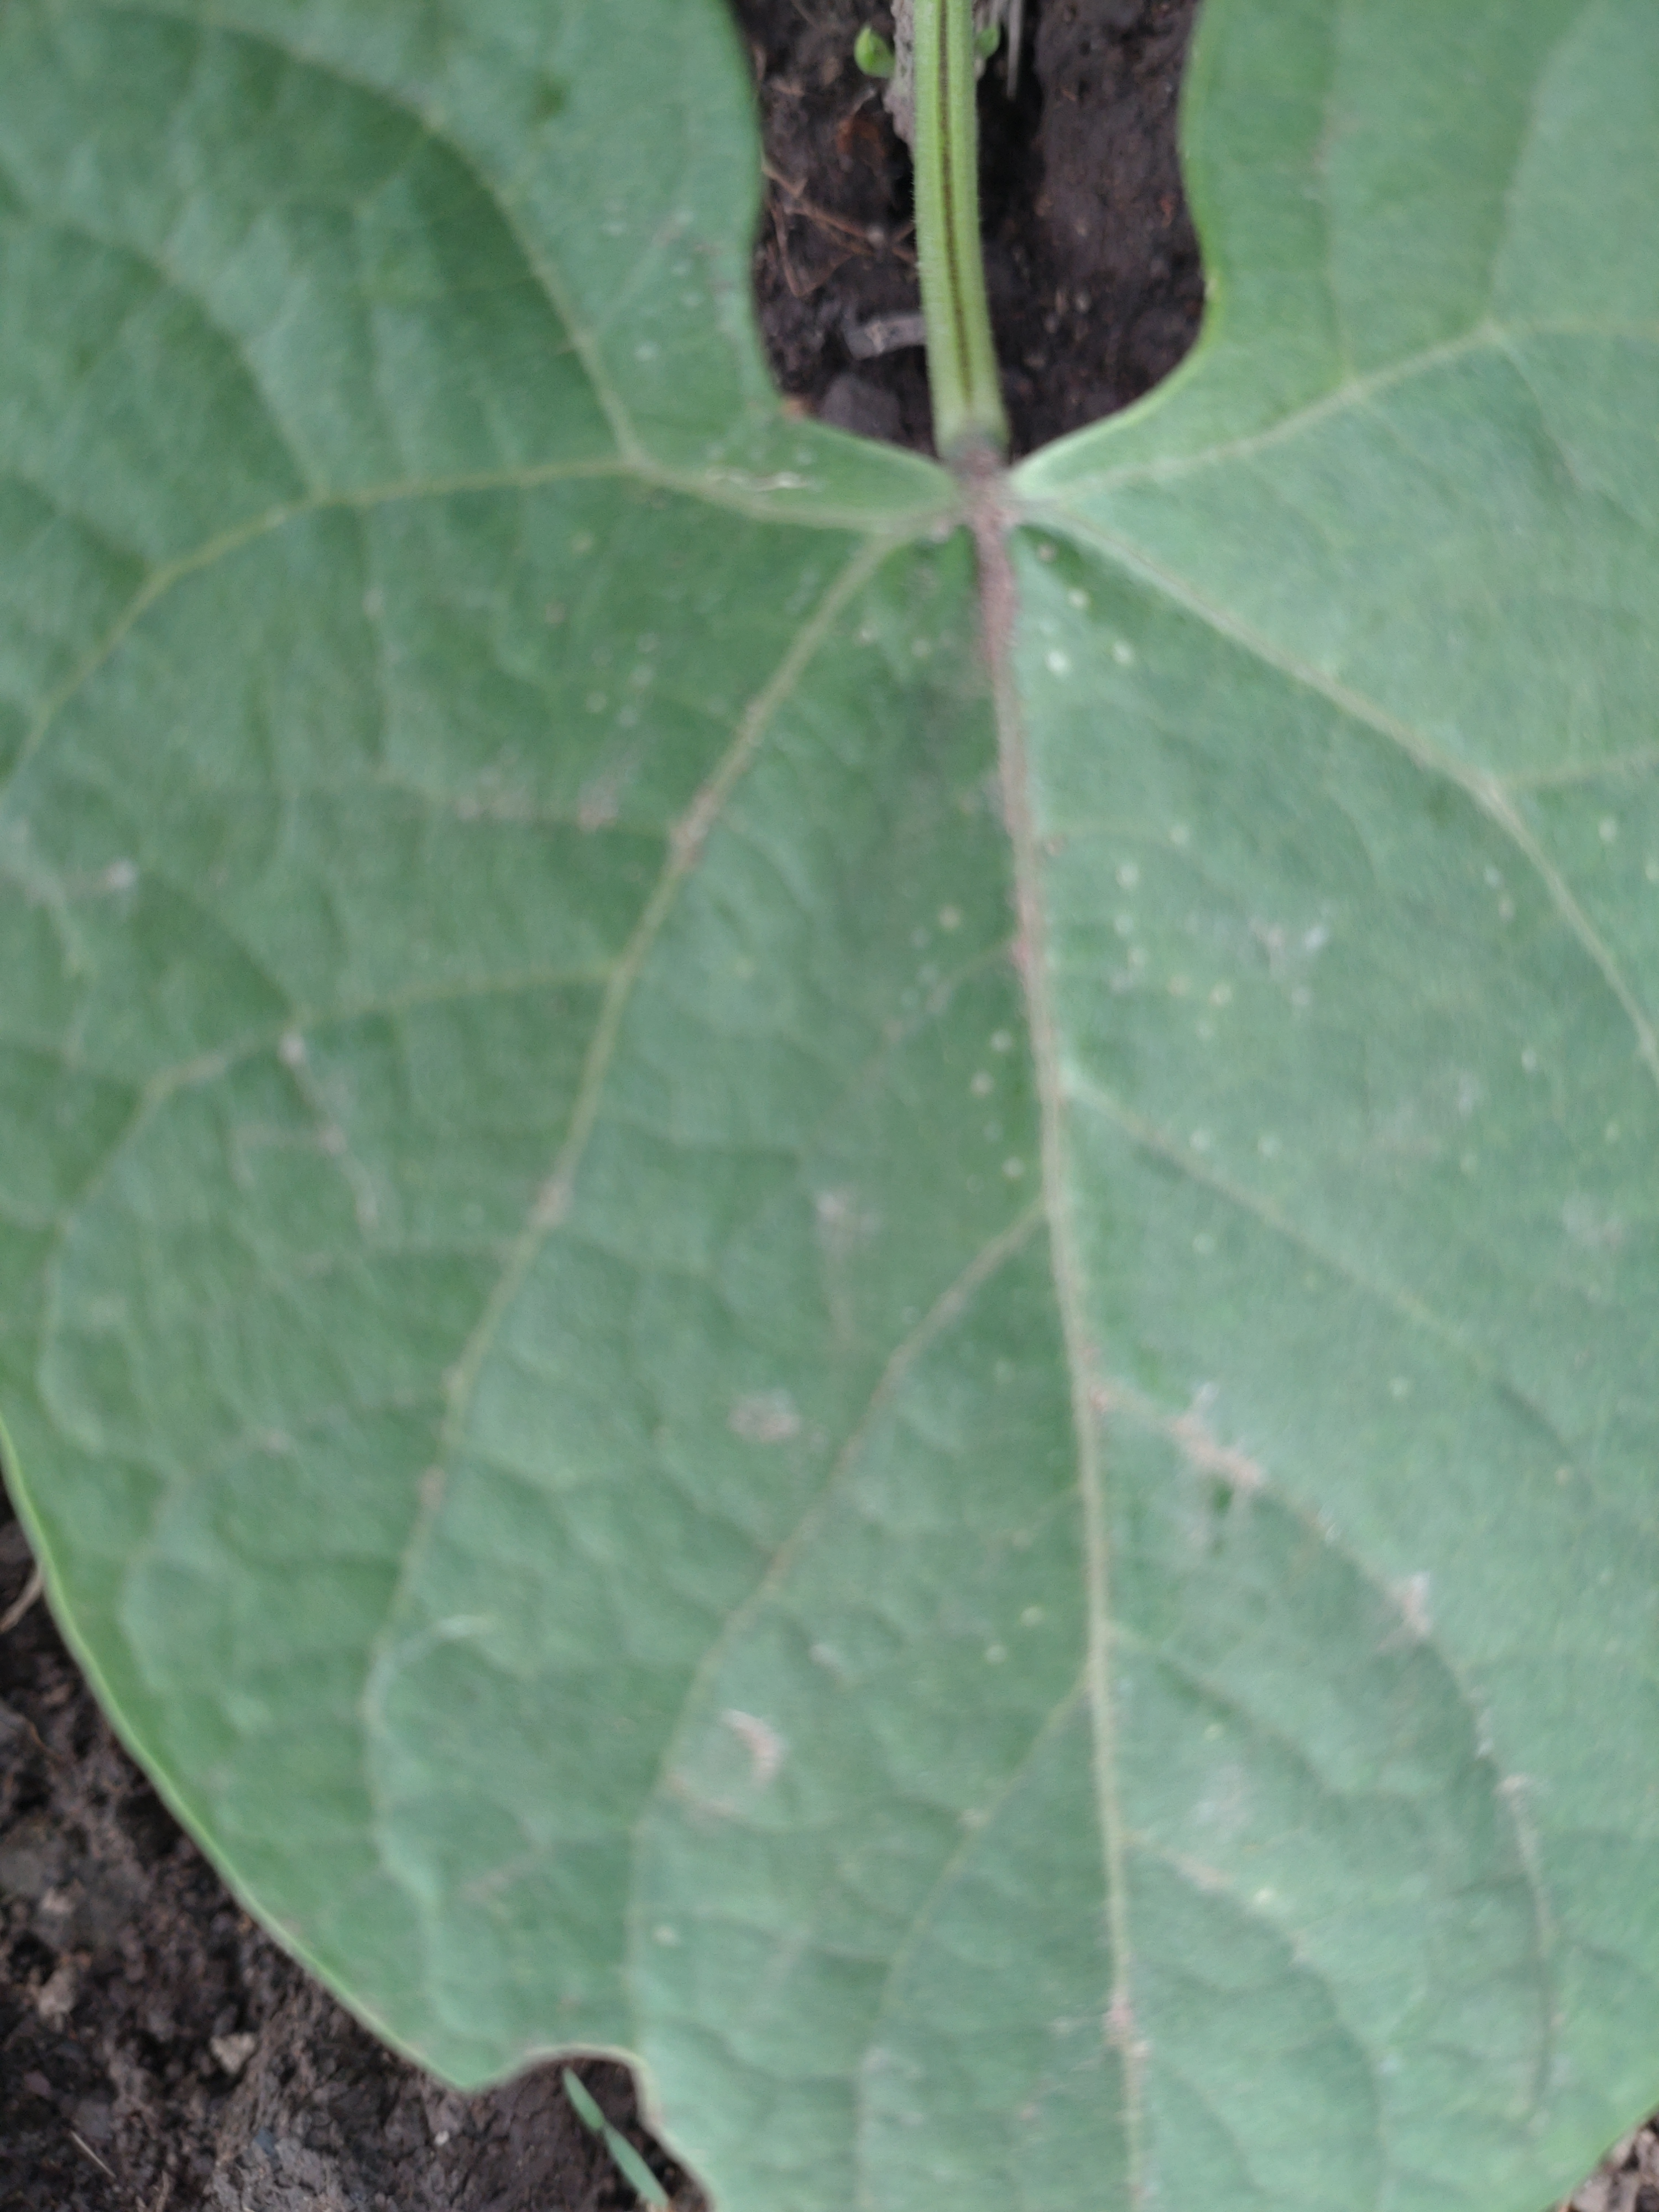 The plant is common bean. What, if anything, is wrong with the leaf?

healthy
